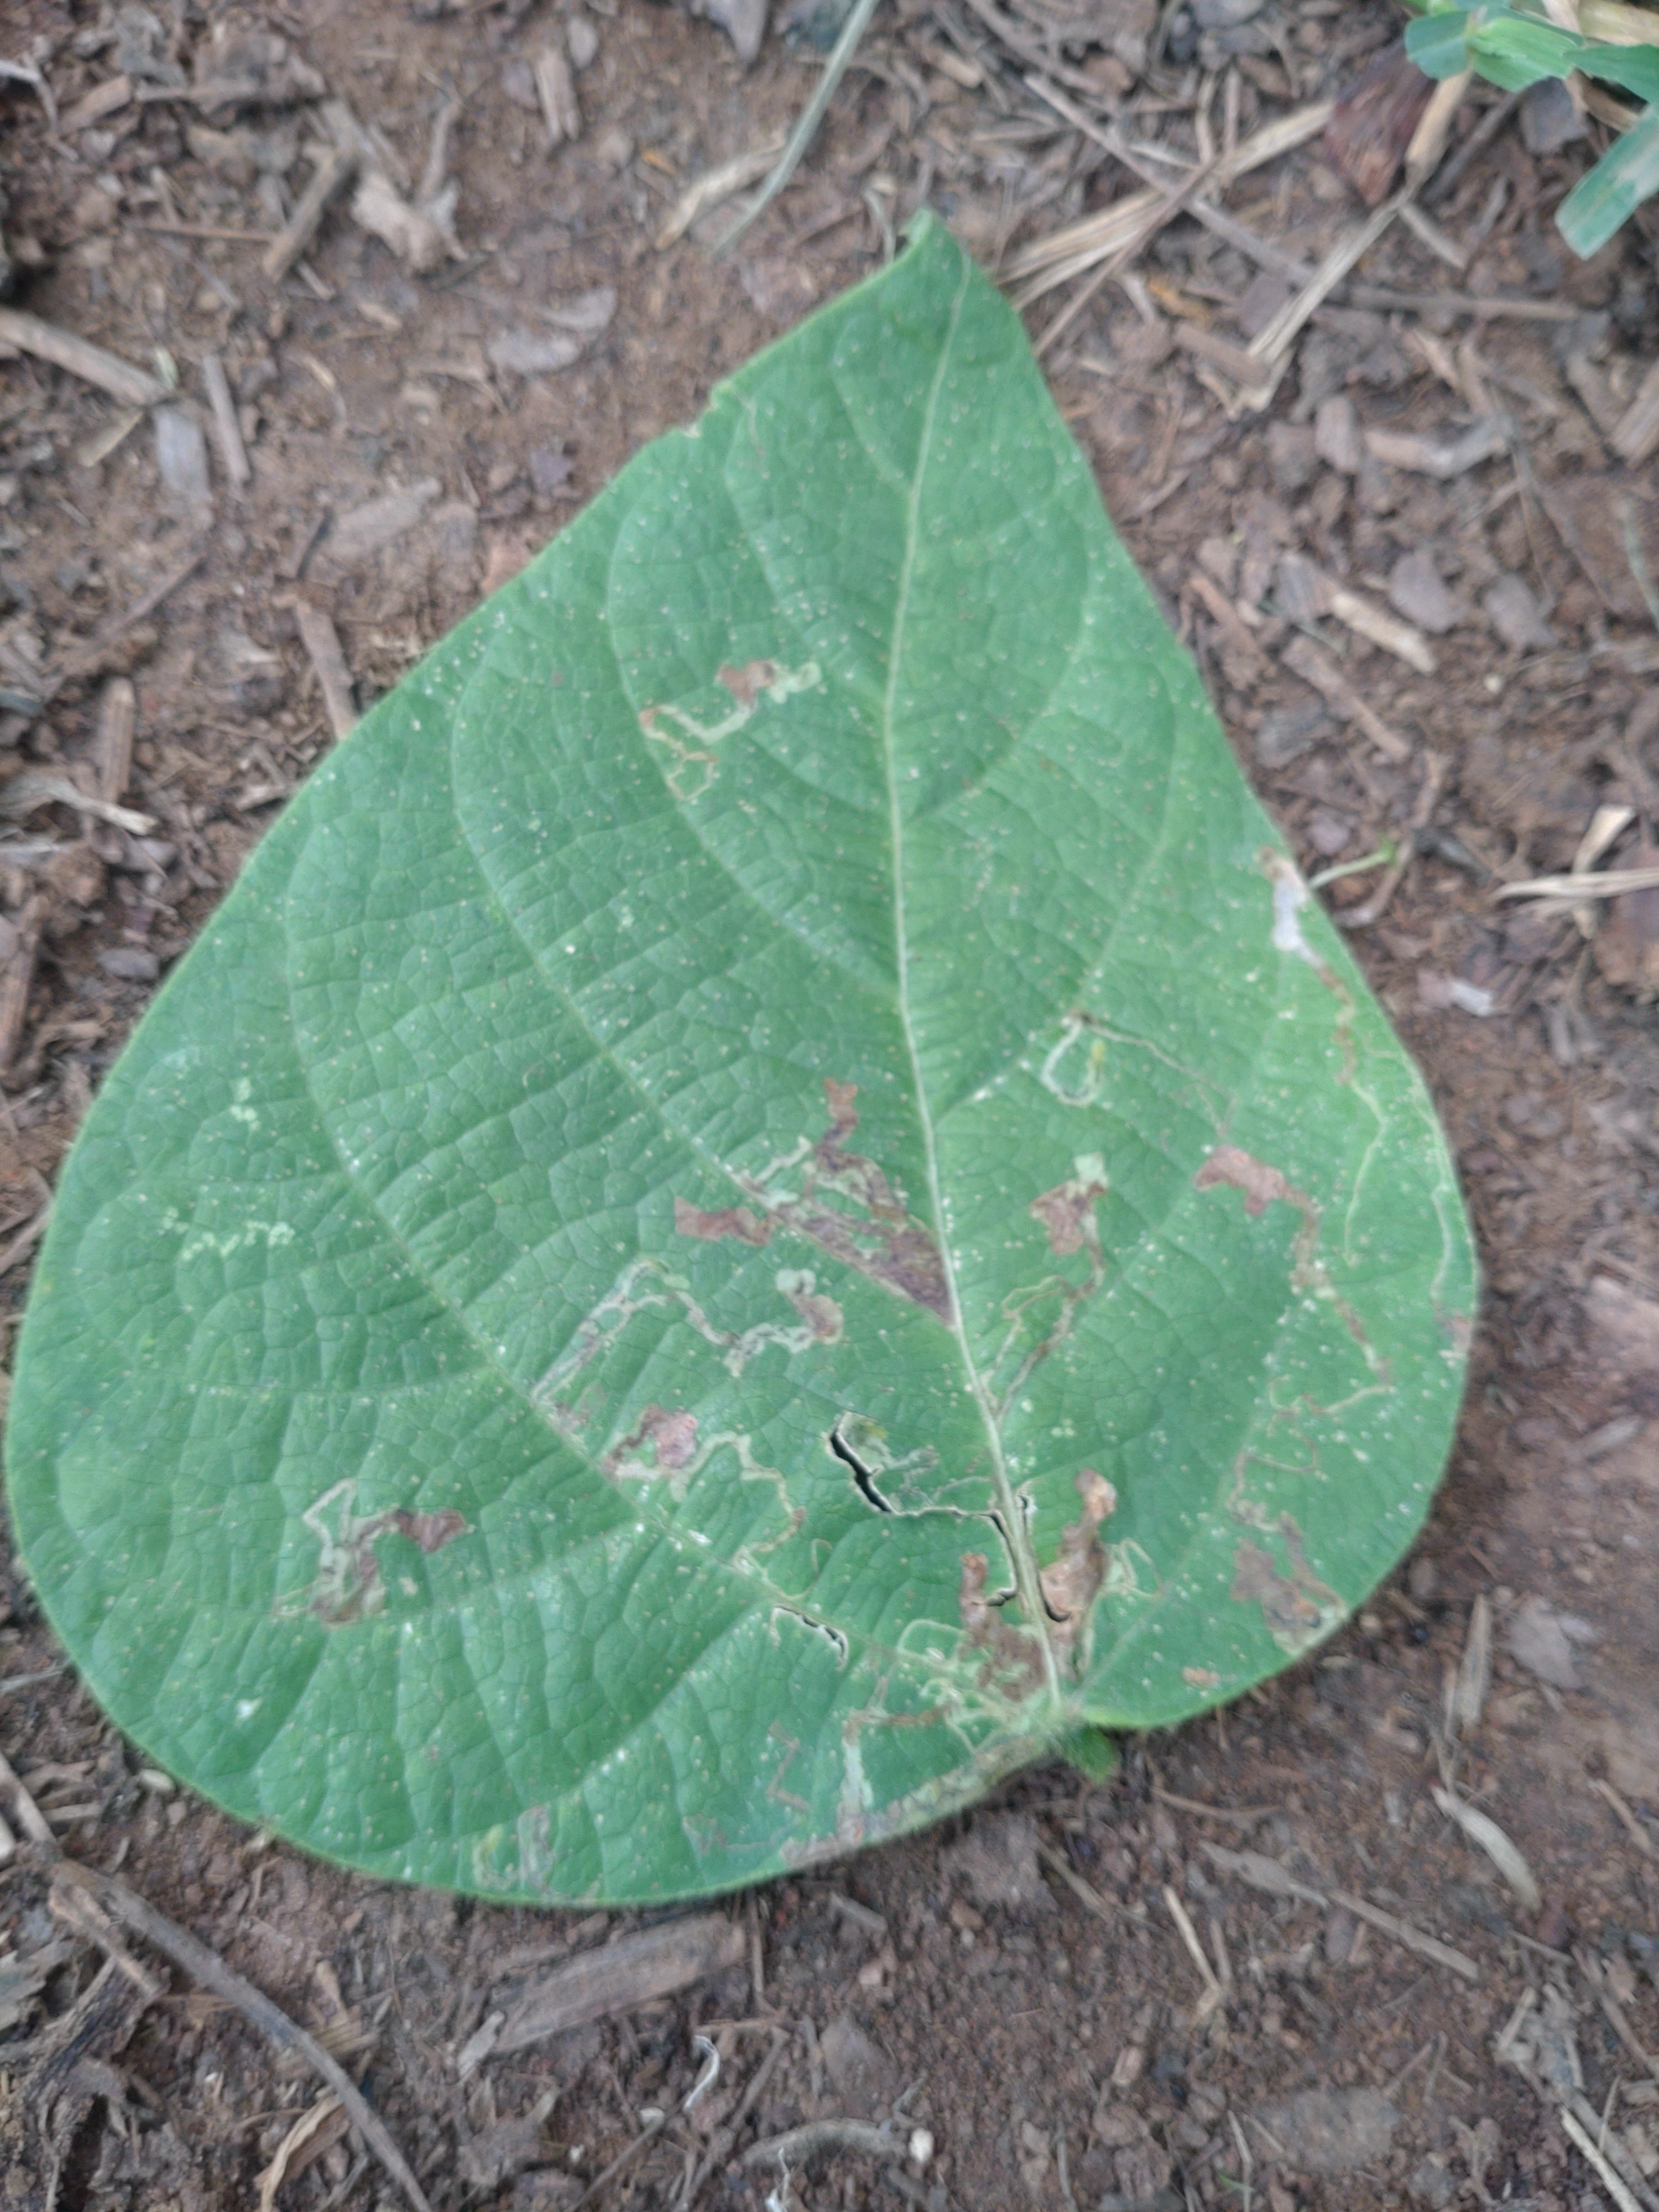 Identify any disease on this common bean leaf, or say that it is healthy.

anthracnose
